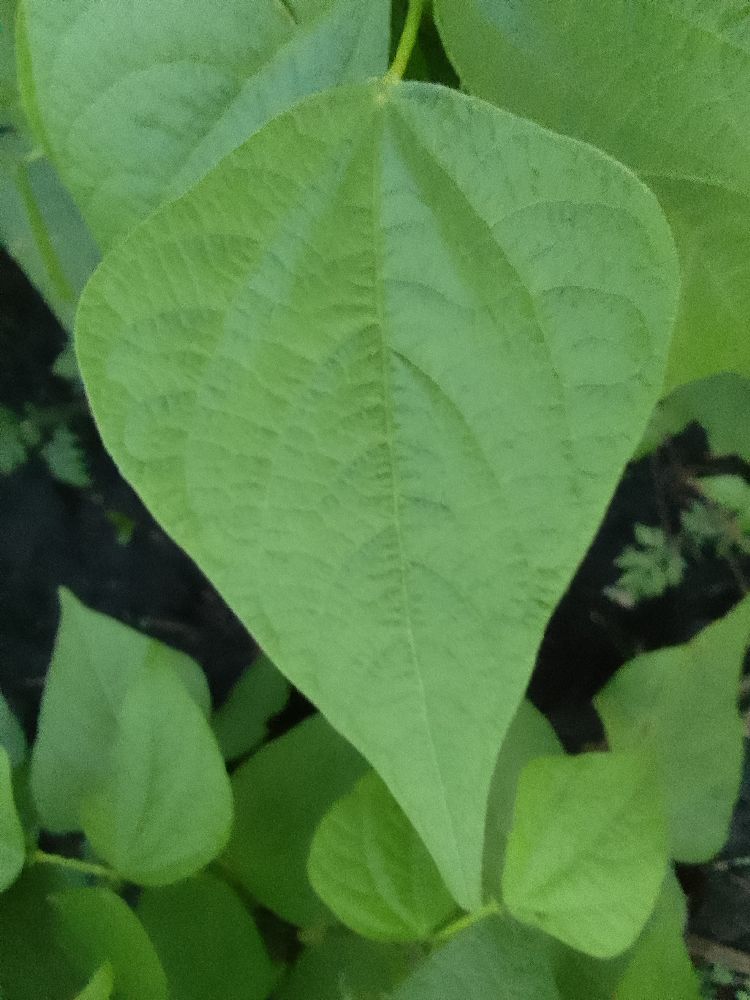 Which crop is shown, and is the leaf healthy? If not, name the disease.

common bean, healthy
